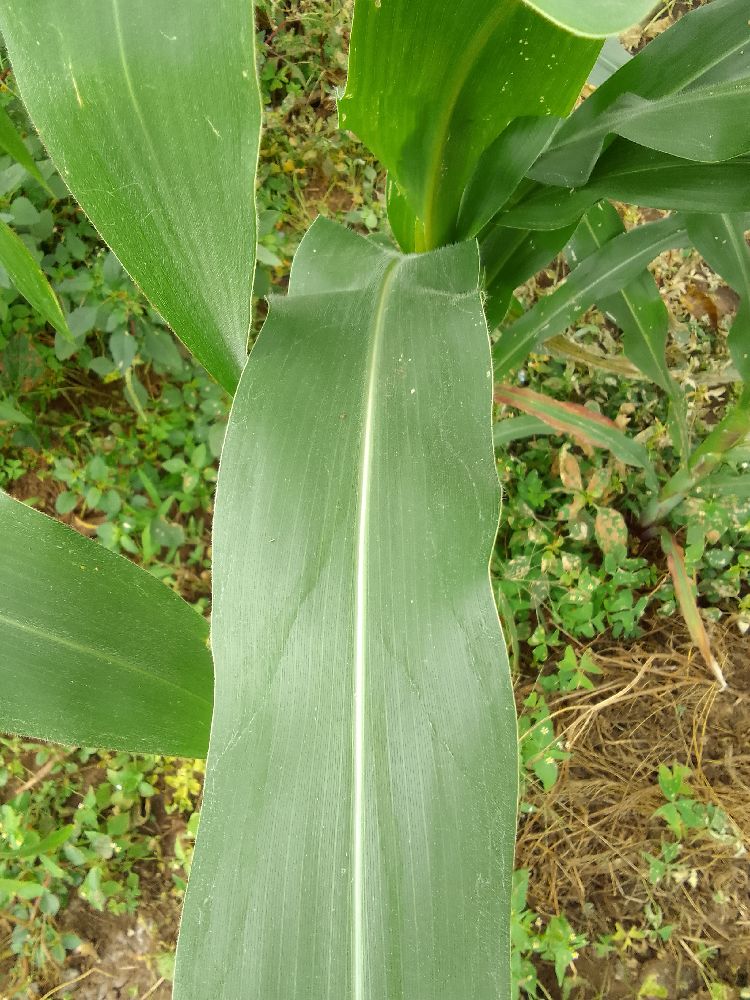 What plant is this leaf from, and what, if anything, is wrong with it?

maize, healthy
